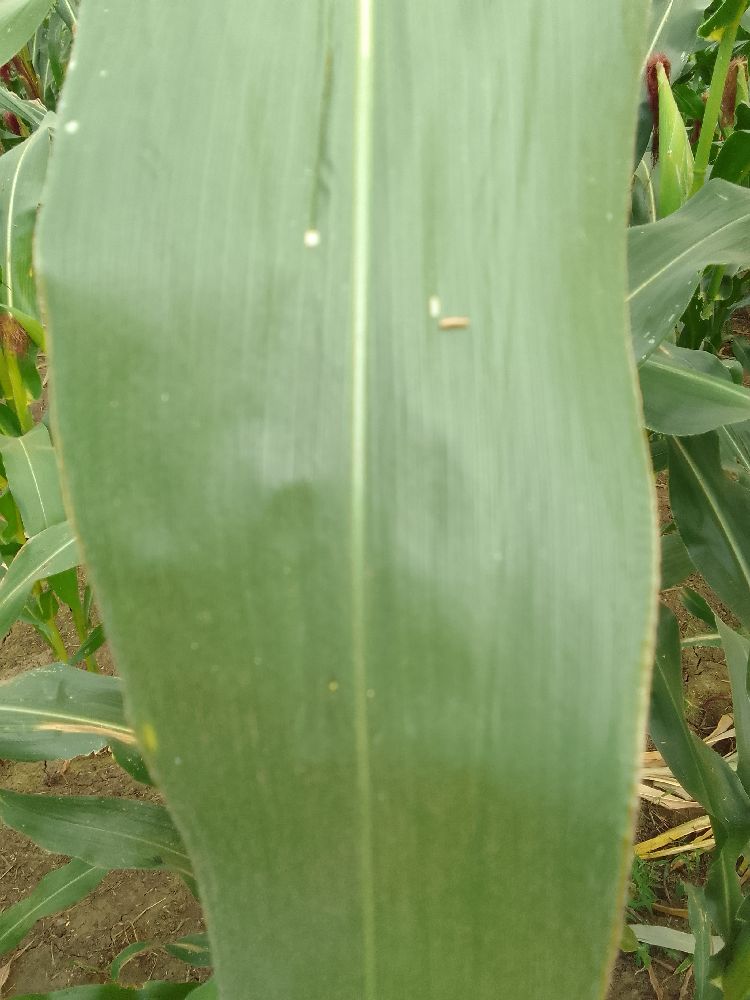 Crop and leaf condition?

maize, healthy
